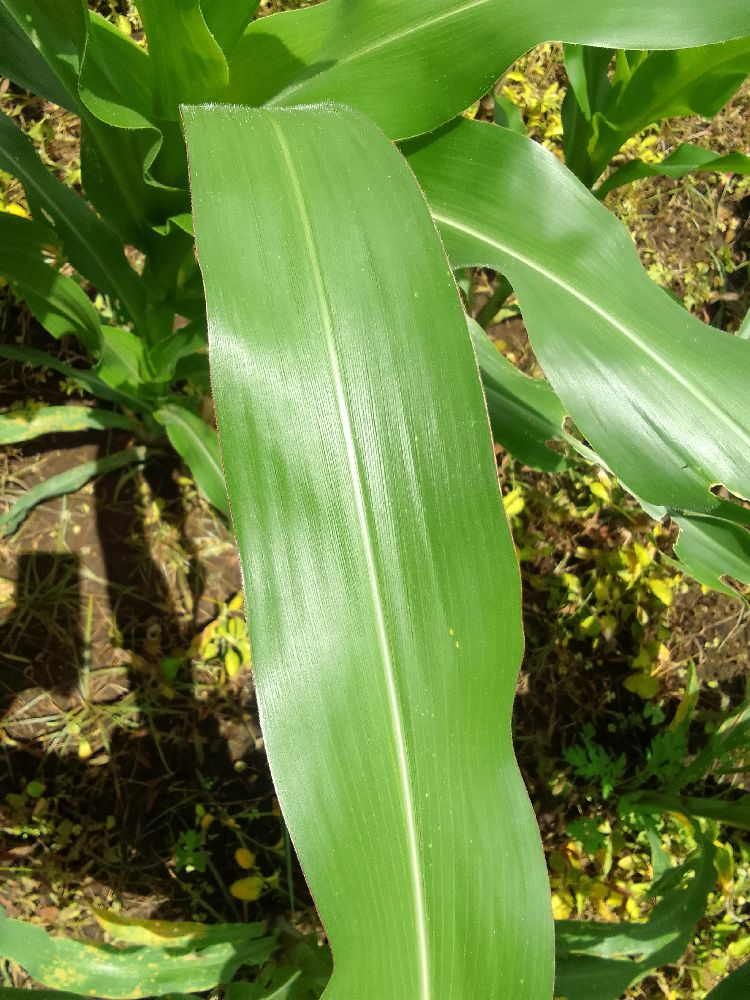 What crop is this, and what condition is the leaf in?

maize, healthy
